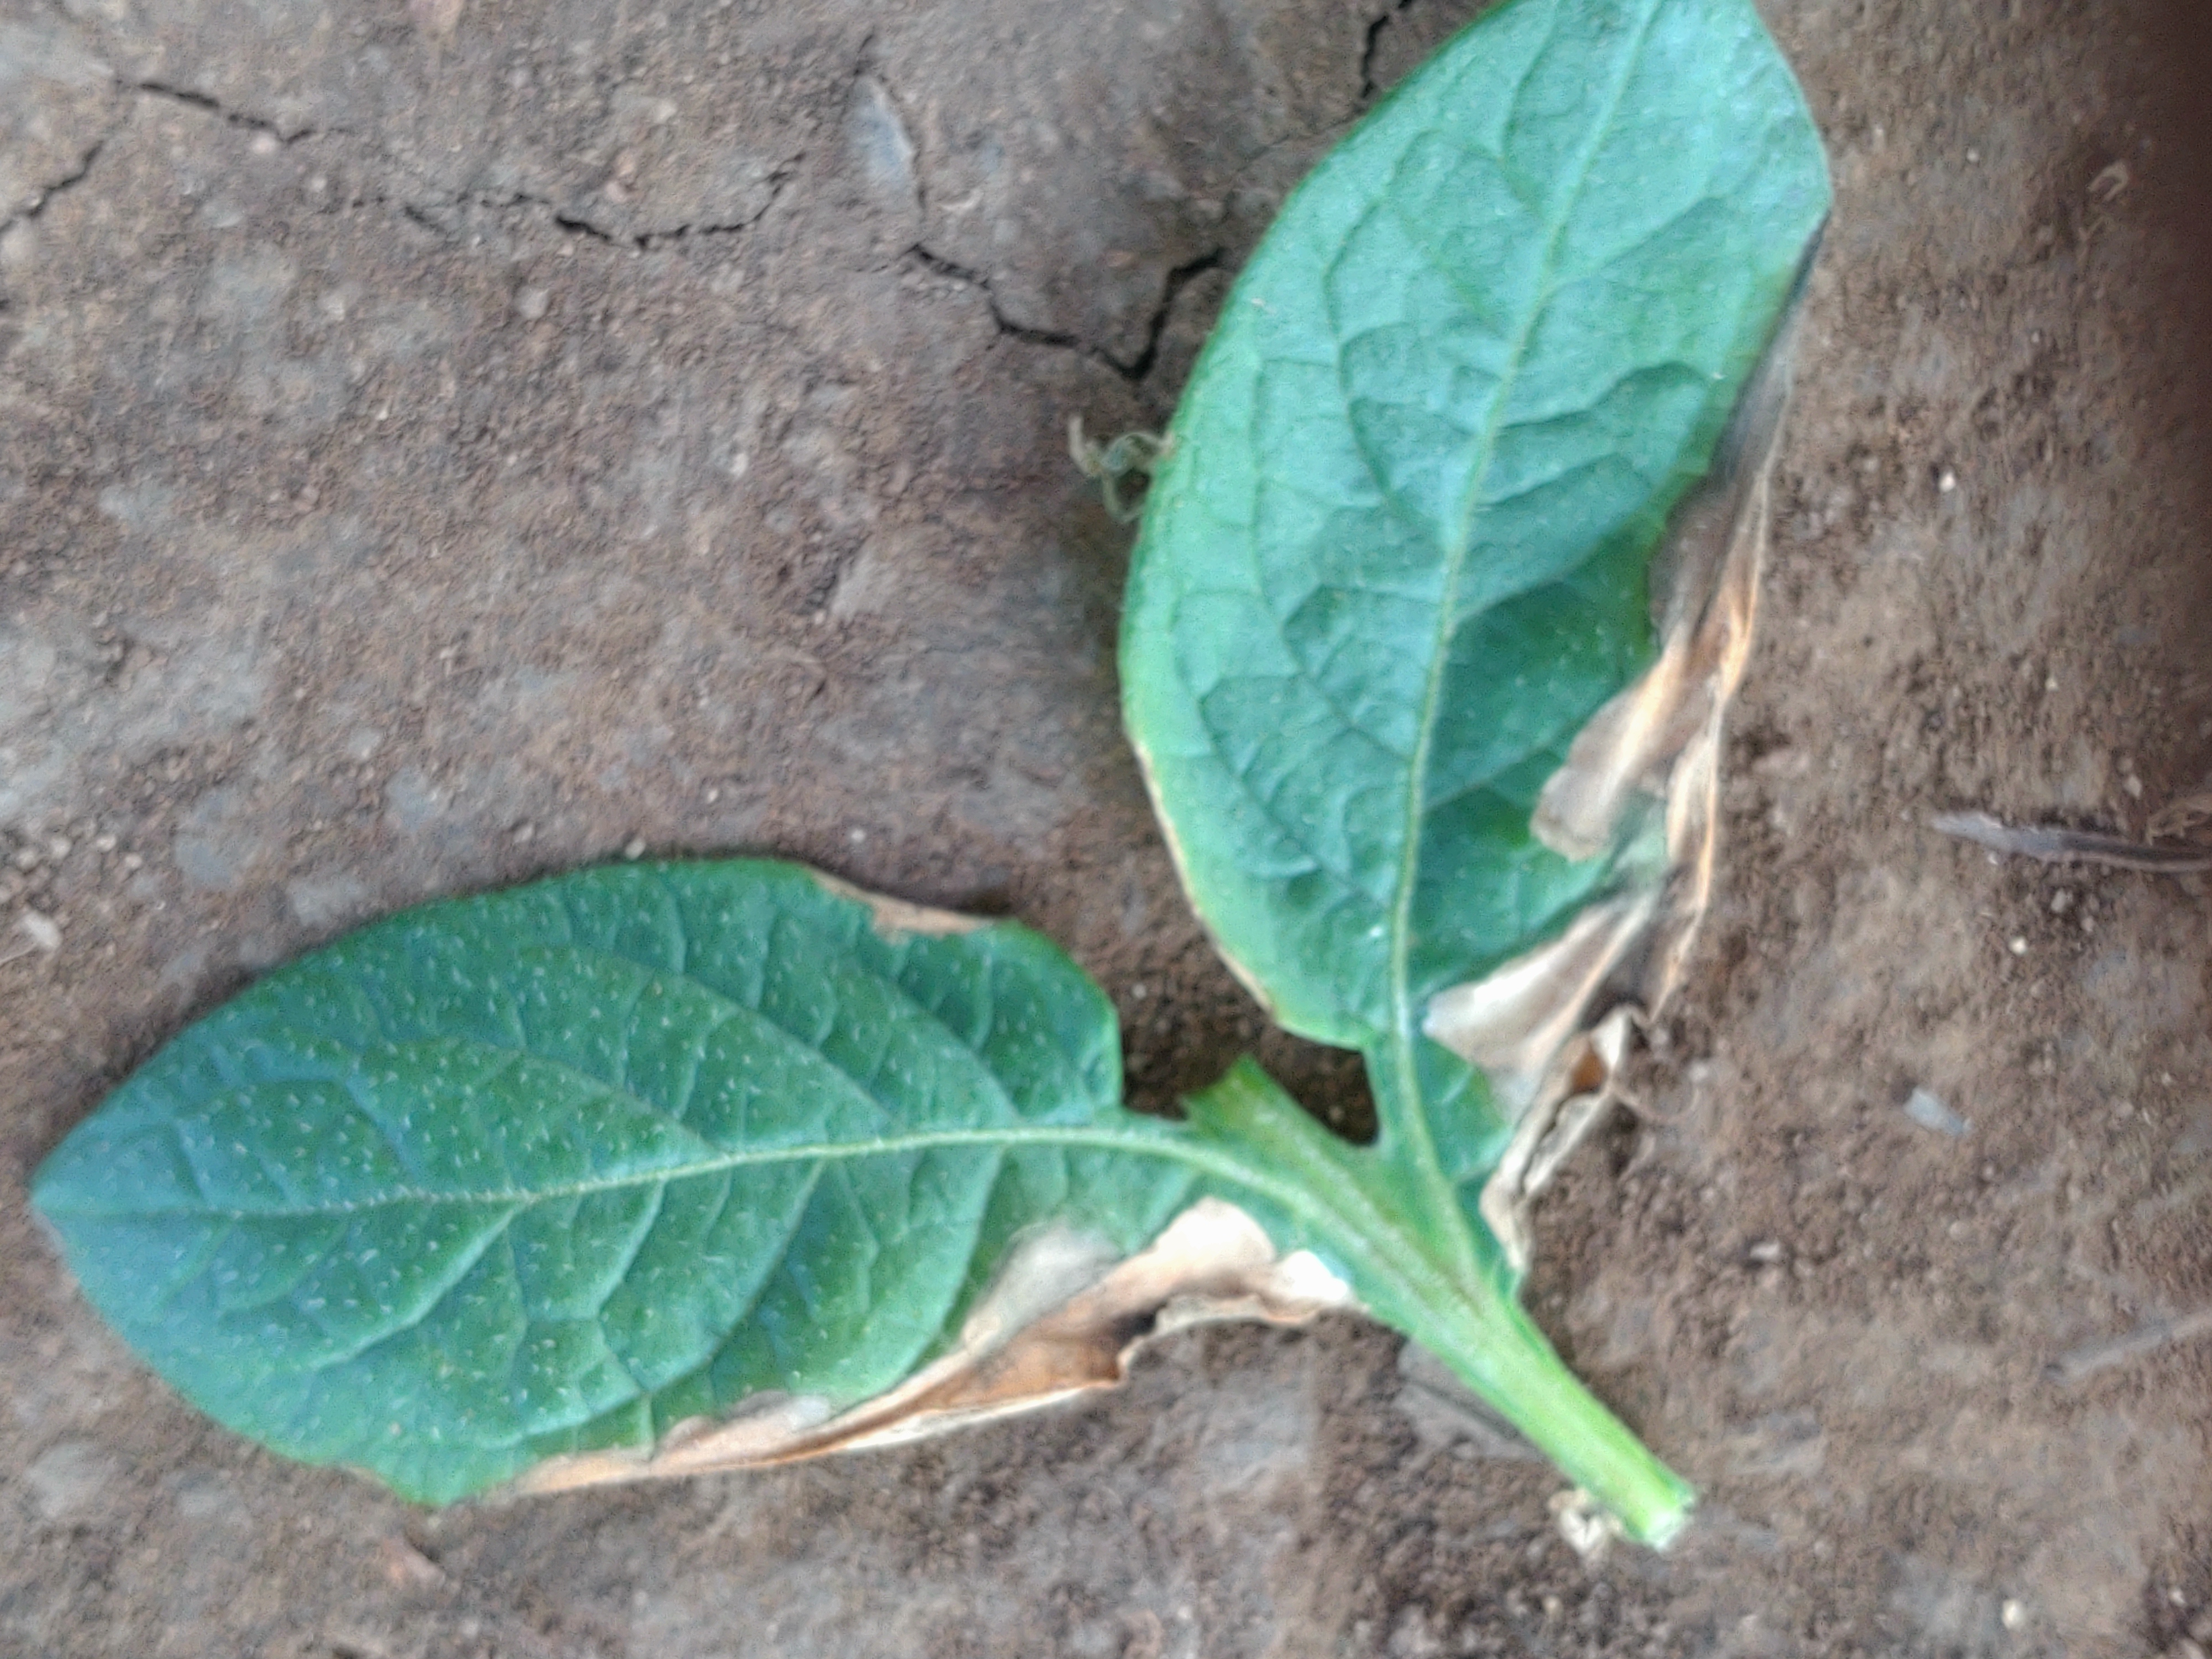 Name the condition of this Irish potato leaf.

early blight
